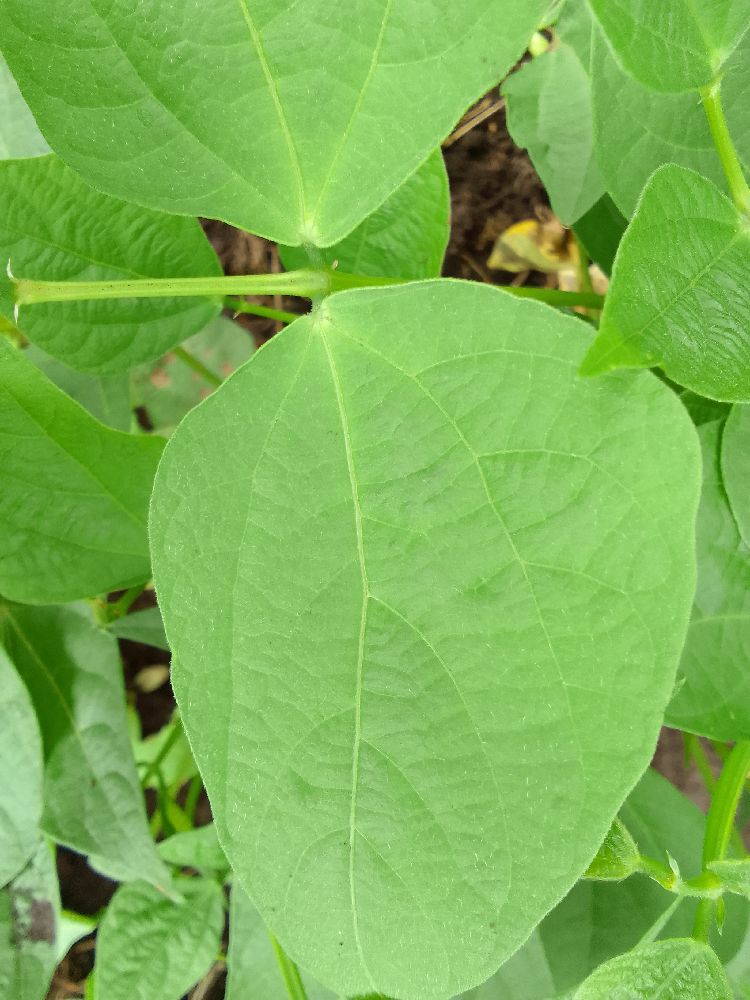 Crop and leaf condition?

common bean, healthy
